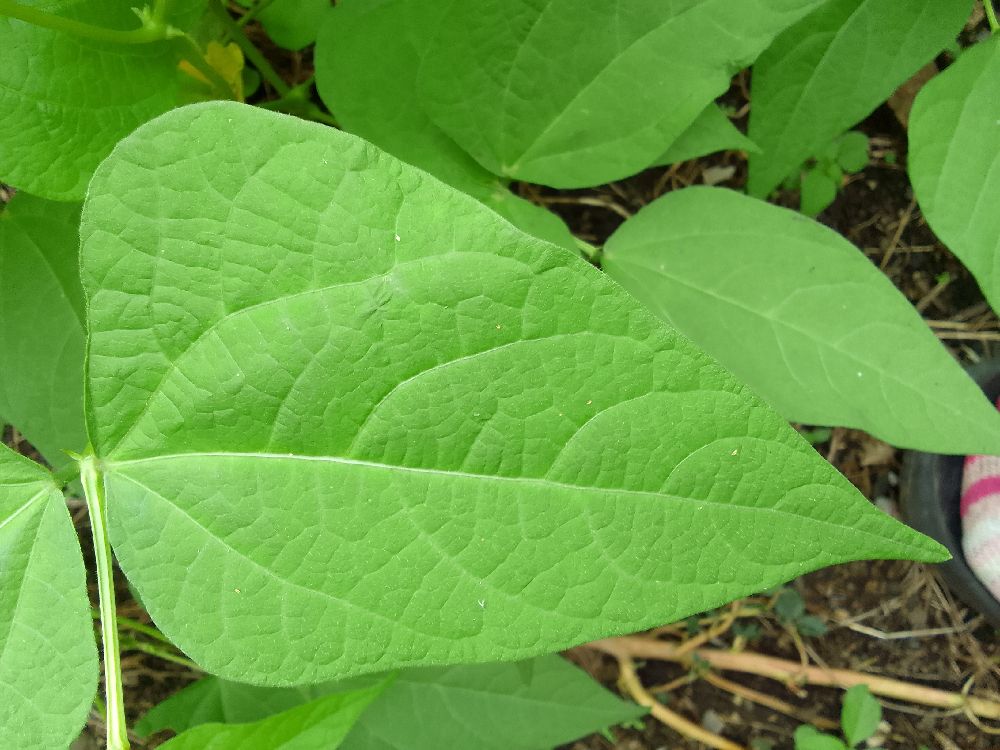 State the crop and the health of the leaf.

common bean, healthy
